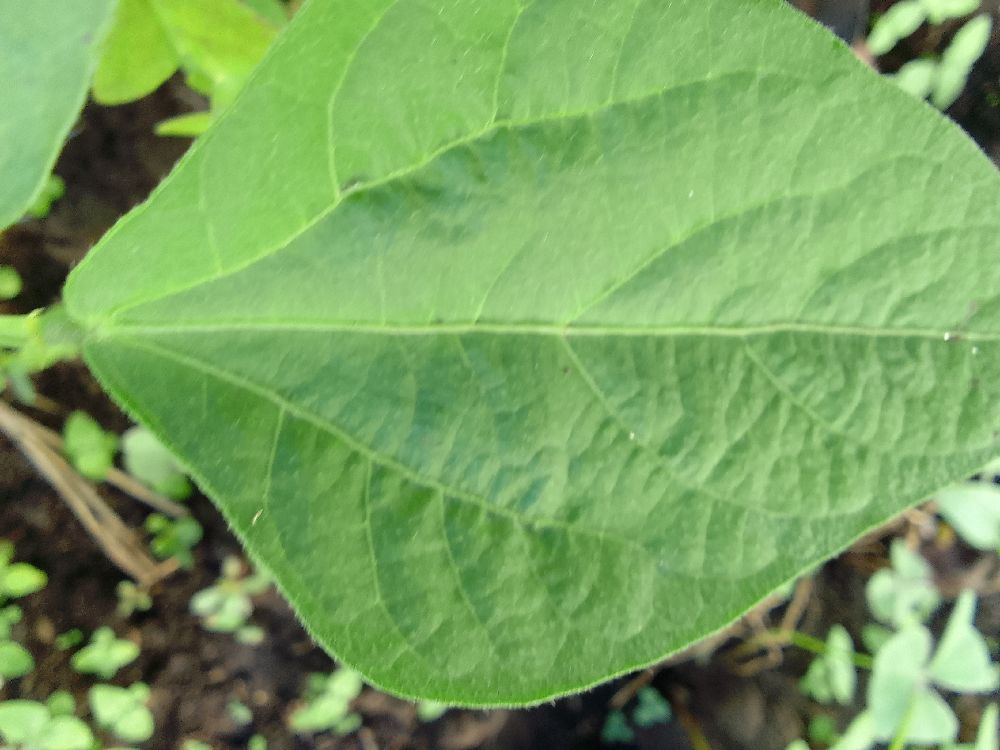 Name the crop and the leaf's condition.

common bean, healthy
